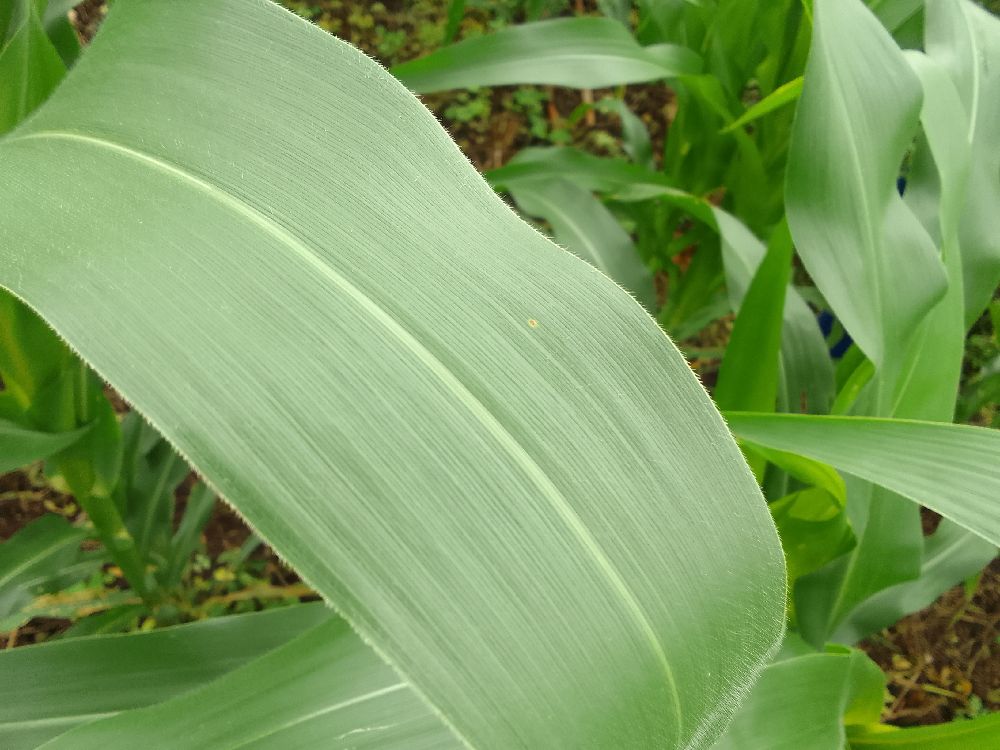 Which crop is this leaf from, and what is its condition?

maize, healthy
